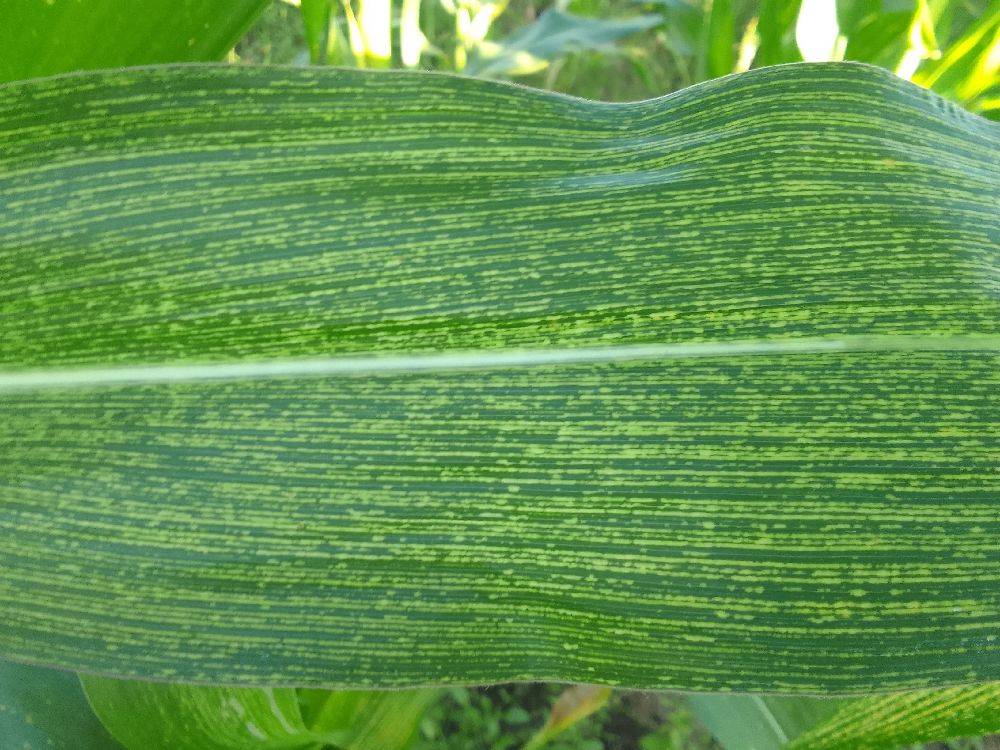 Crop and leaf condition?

maize, maize streak virus
